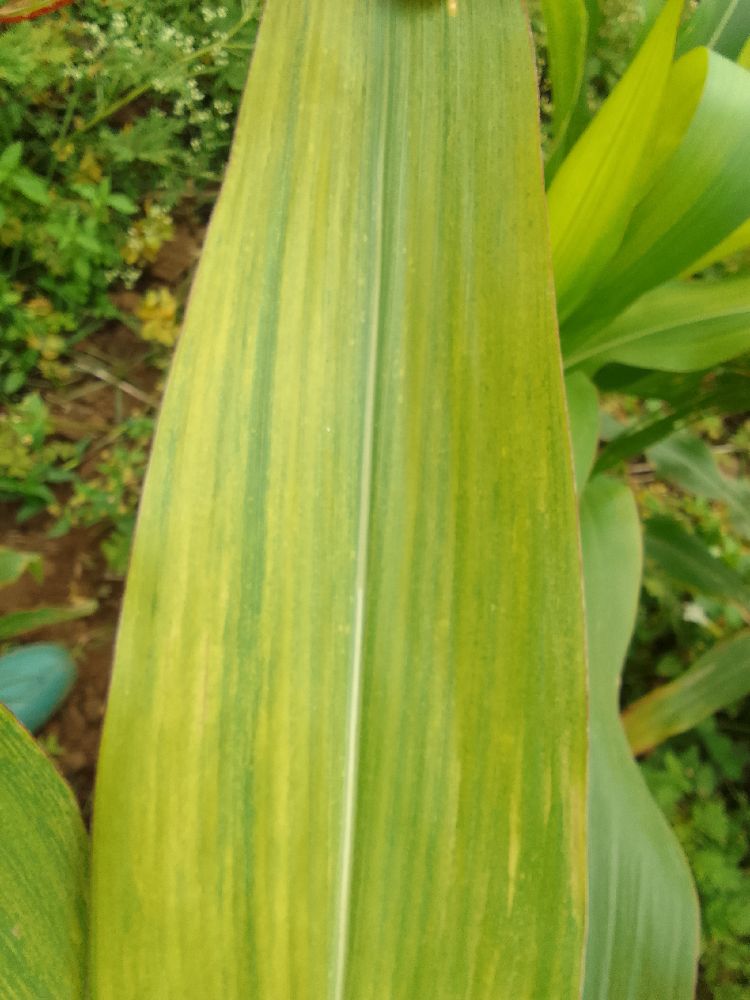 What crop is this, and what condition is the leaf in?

maize, maize lethal necrosis
